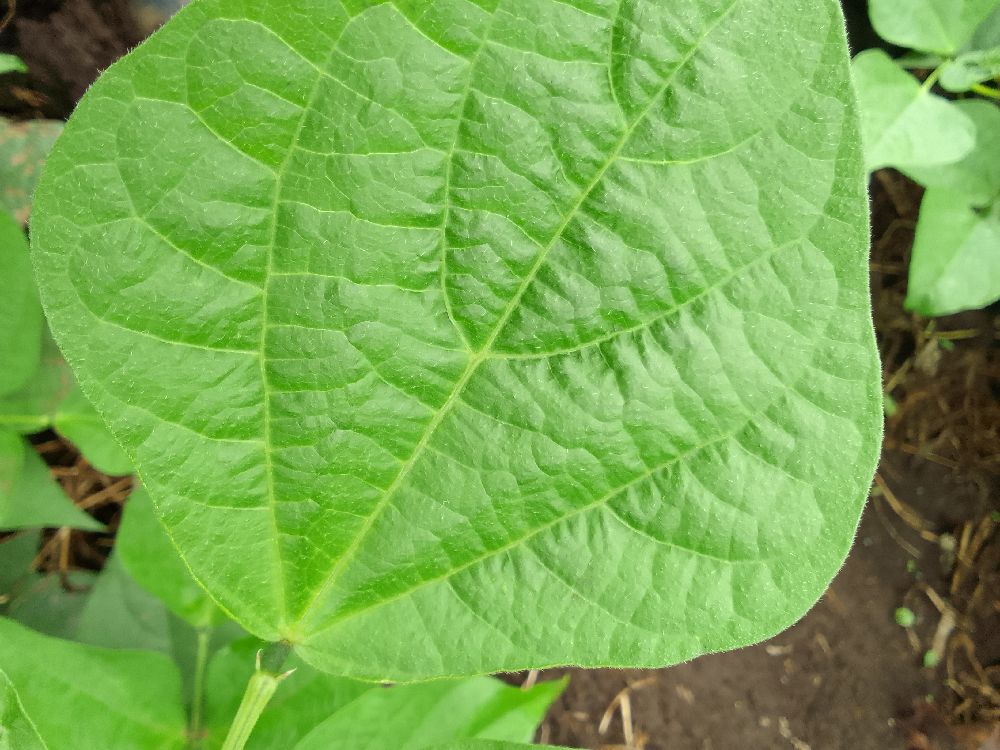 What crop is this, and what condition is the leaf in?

common bean, healthy
